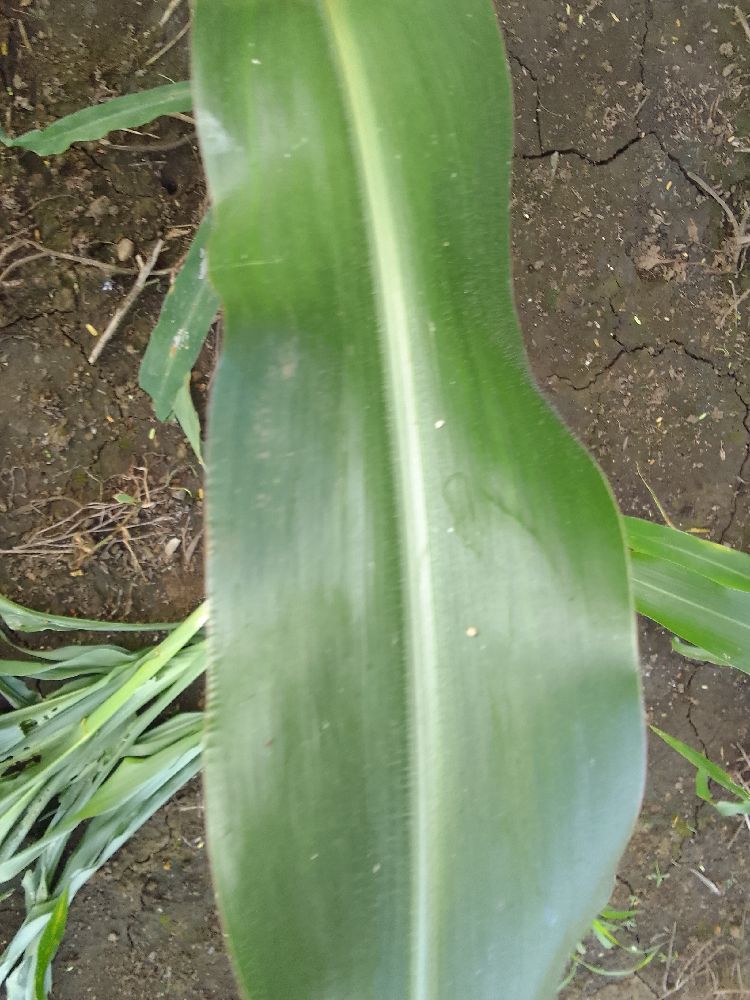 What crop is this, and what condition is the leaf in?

maize, healthy
